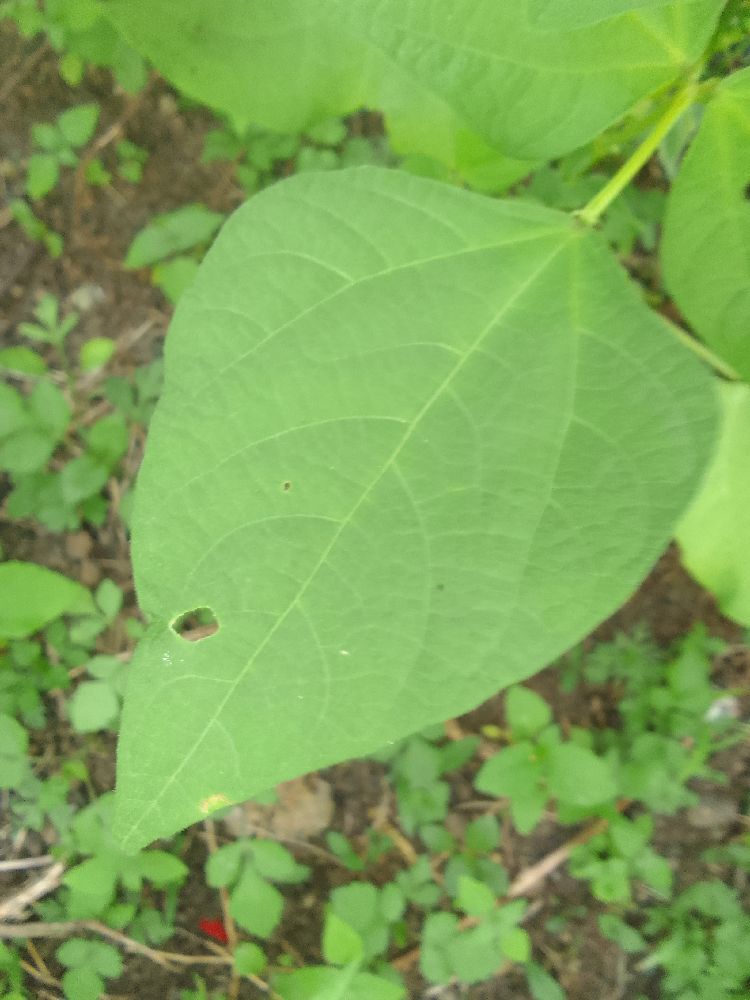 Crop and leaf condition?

common bean, healthy
